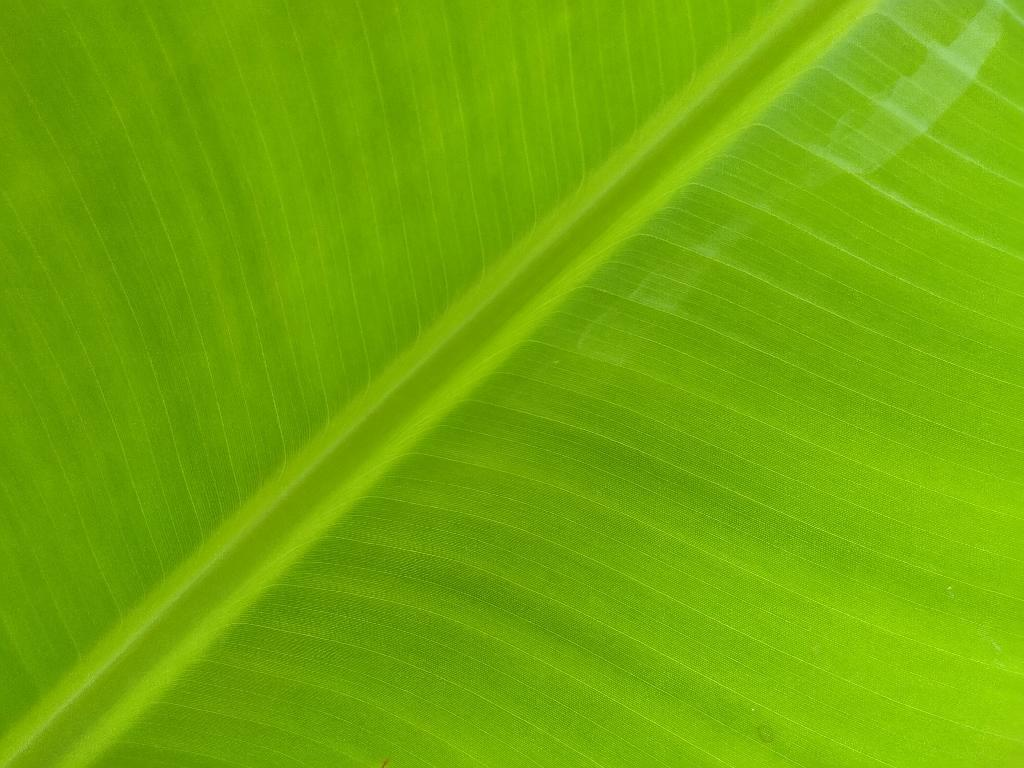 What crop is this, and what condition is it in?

banana, healthy
